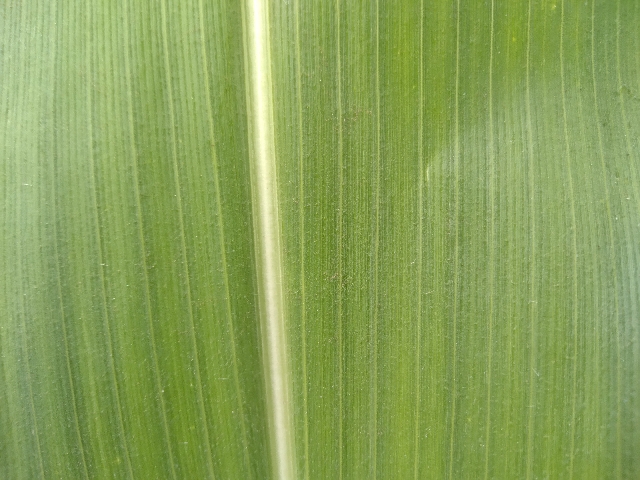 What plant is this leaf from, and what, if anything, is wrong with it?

maize, healthy
